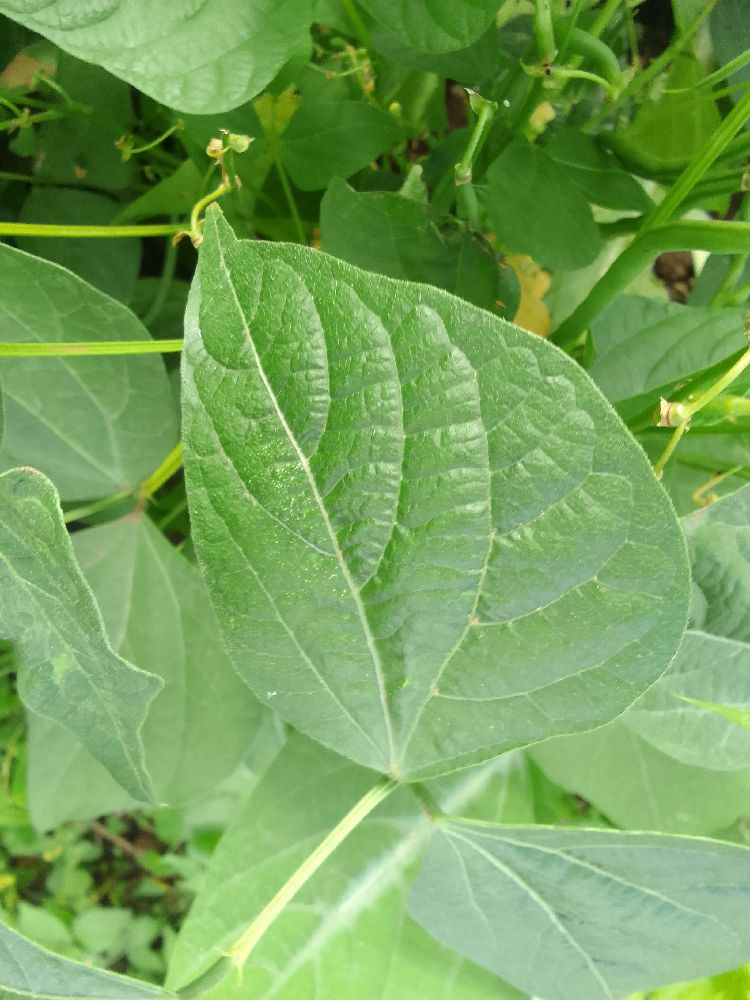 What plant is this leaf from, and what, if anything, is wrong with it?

common bean, healthy
